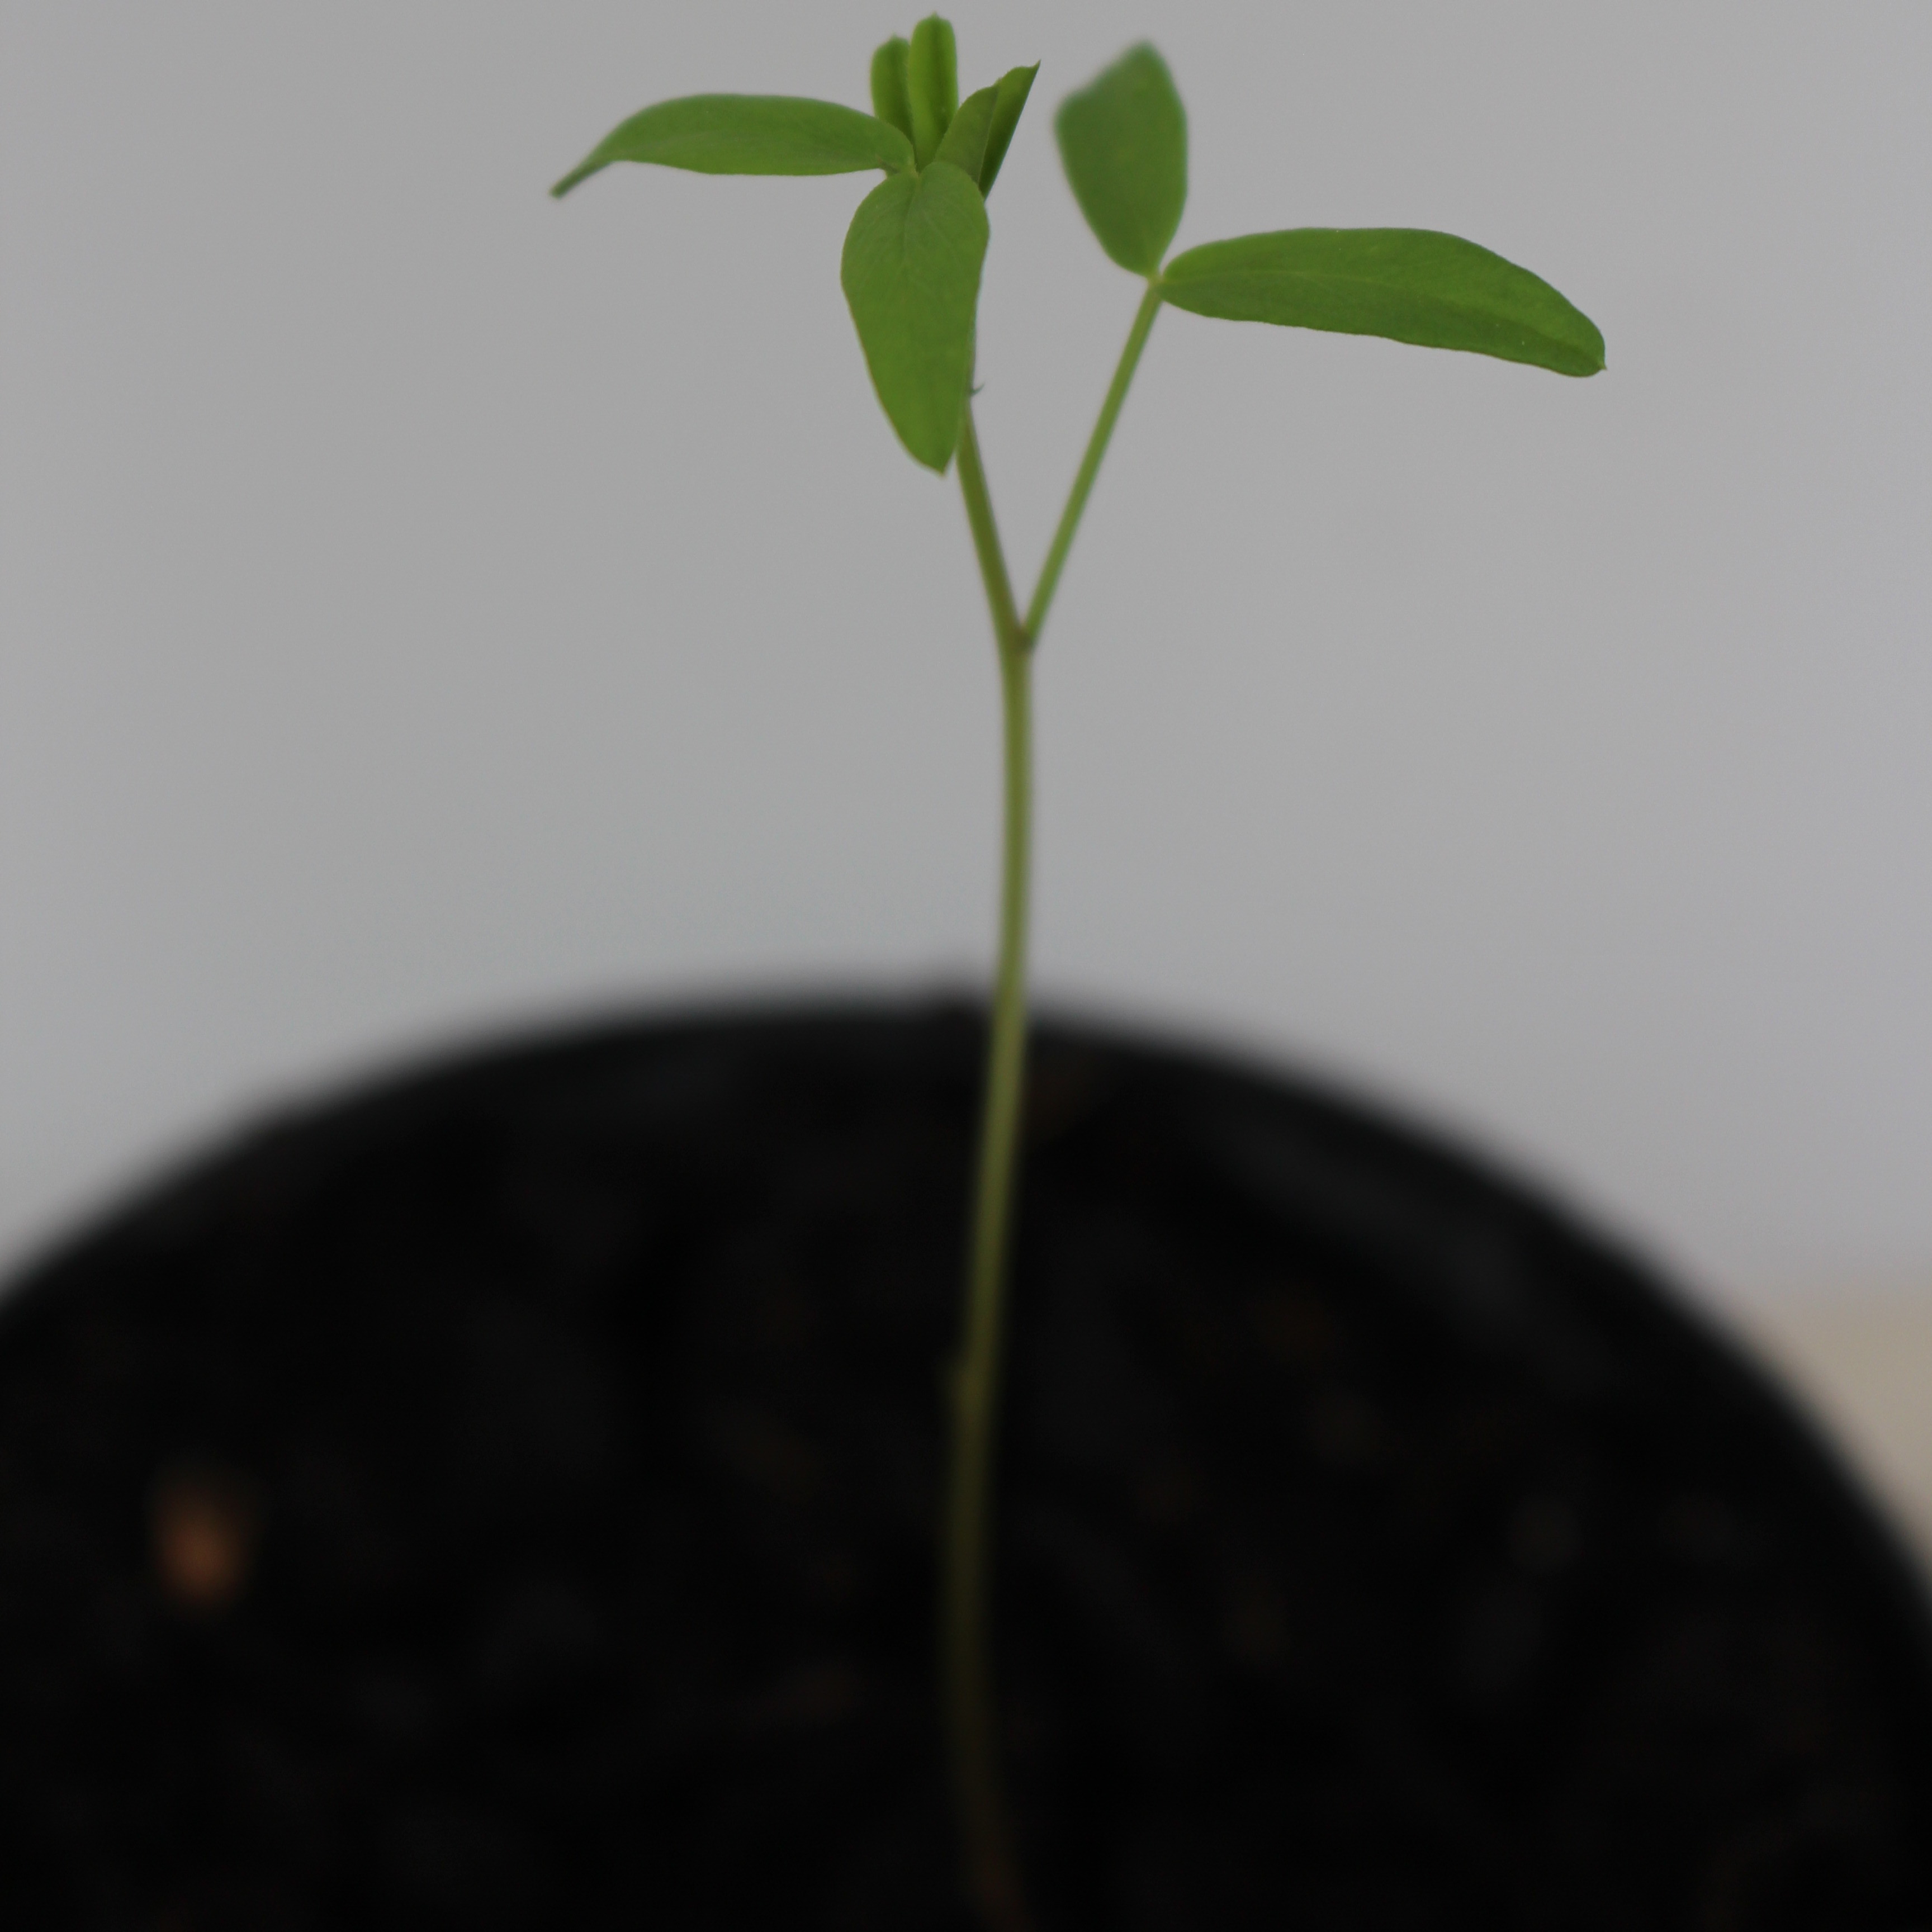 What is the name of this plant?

Vicia sativa
